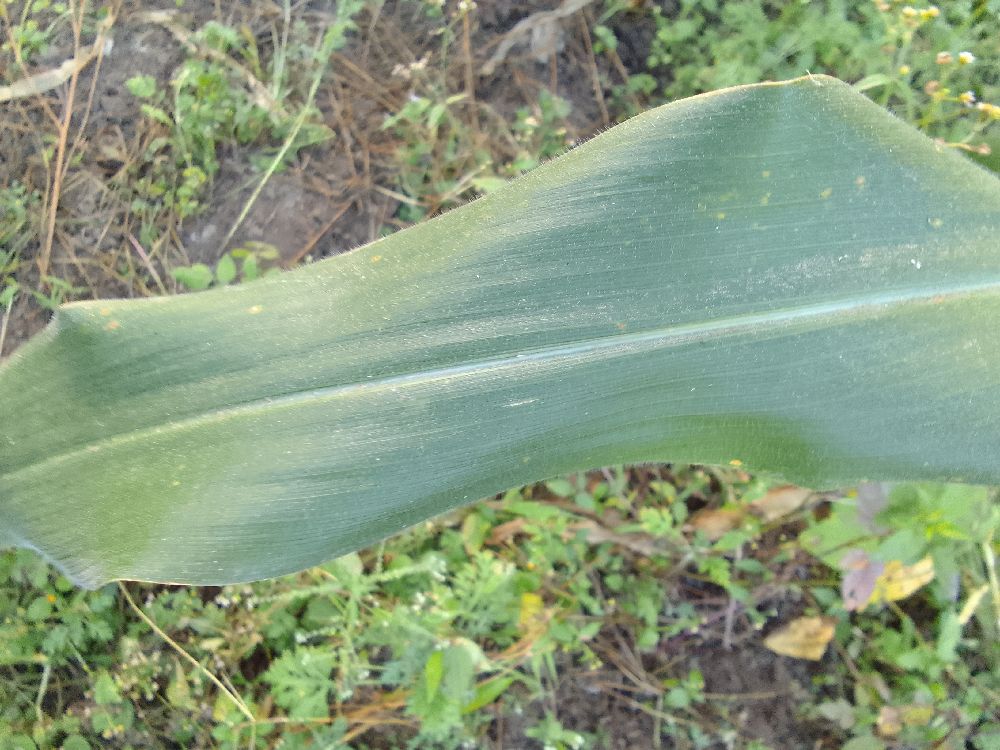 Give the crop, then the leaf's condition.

maize, healthy
